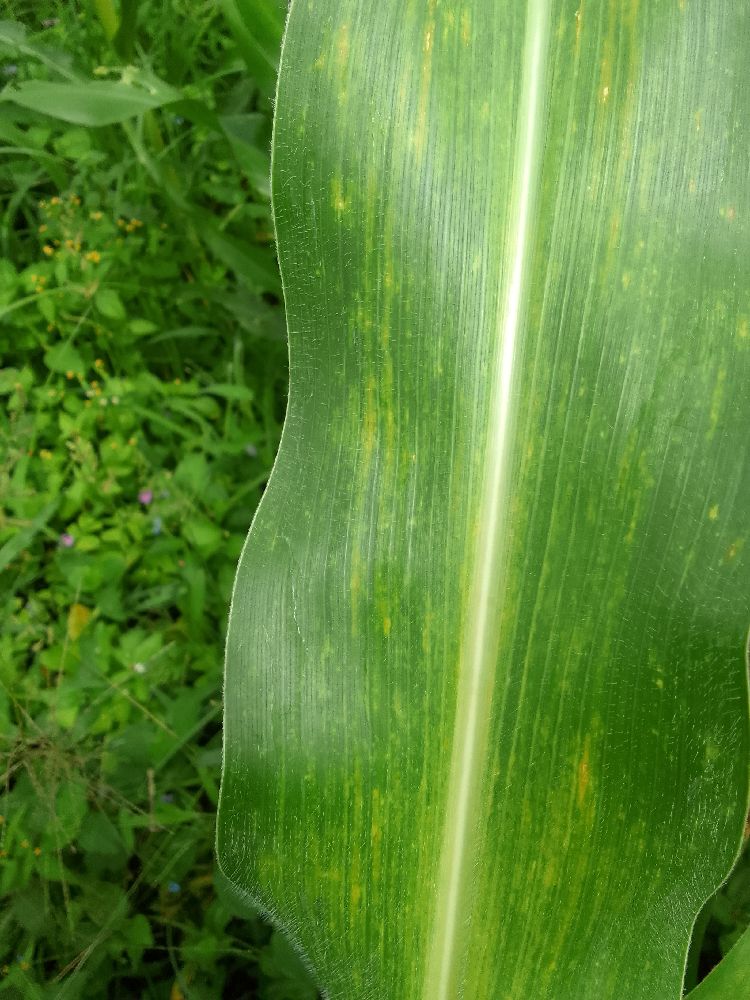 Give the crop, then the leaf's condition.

maize, maize lethal necrosis
